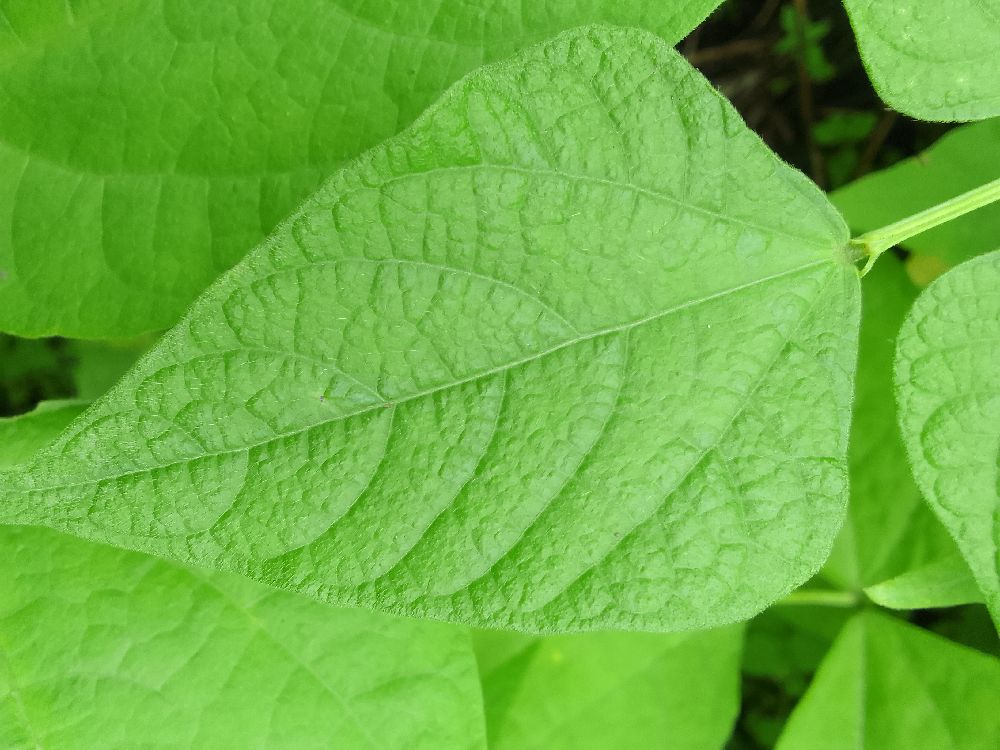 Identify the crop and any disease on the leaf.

common bean, healthy
